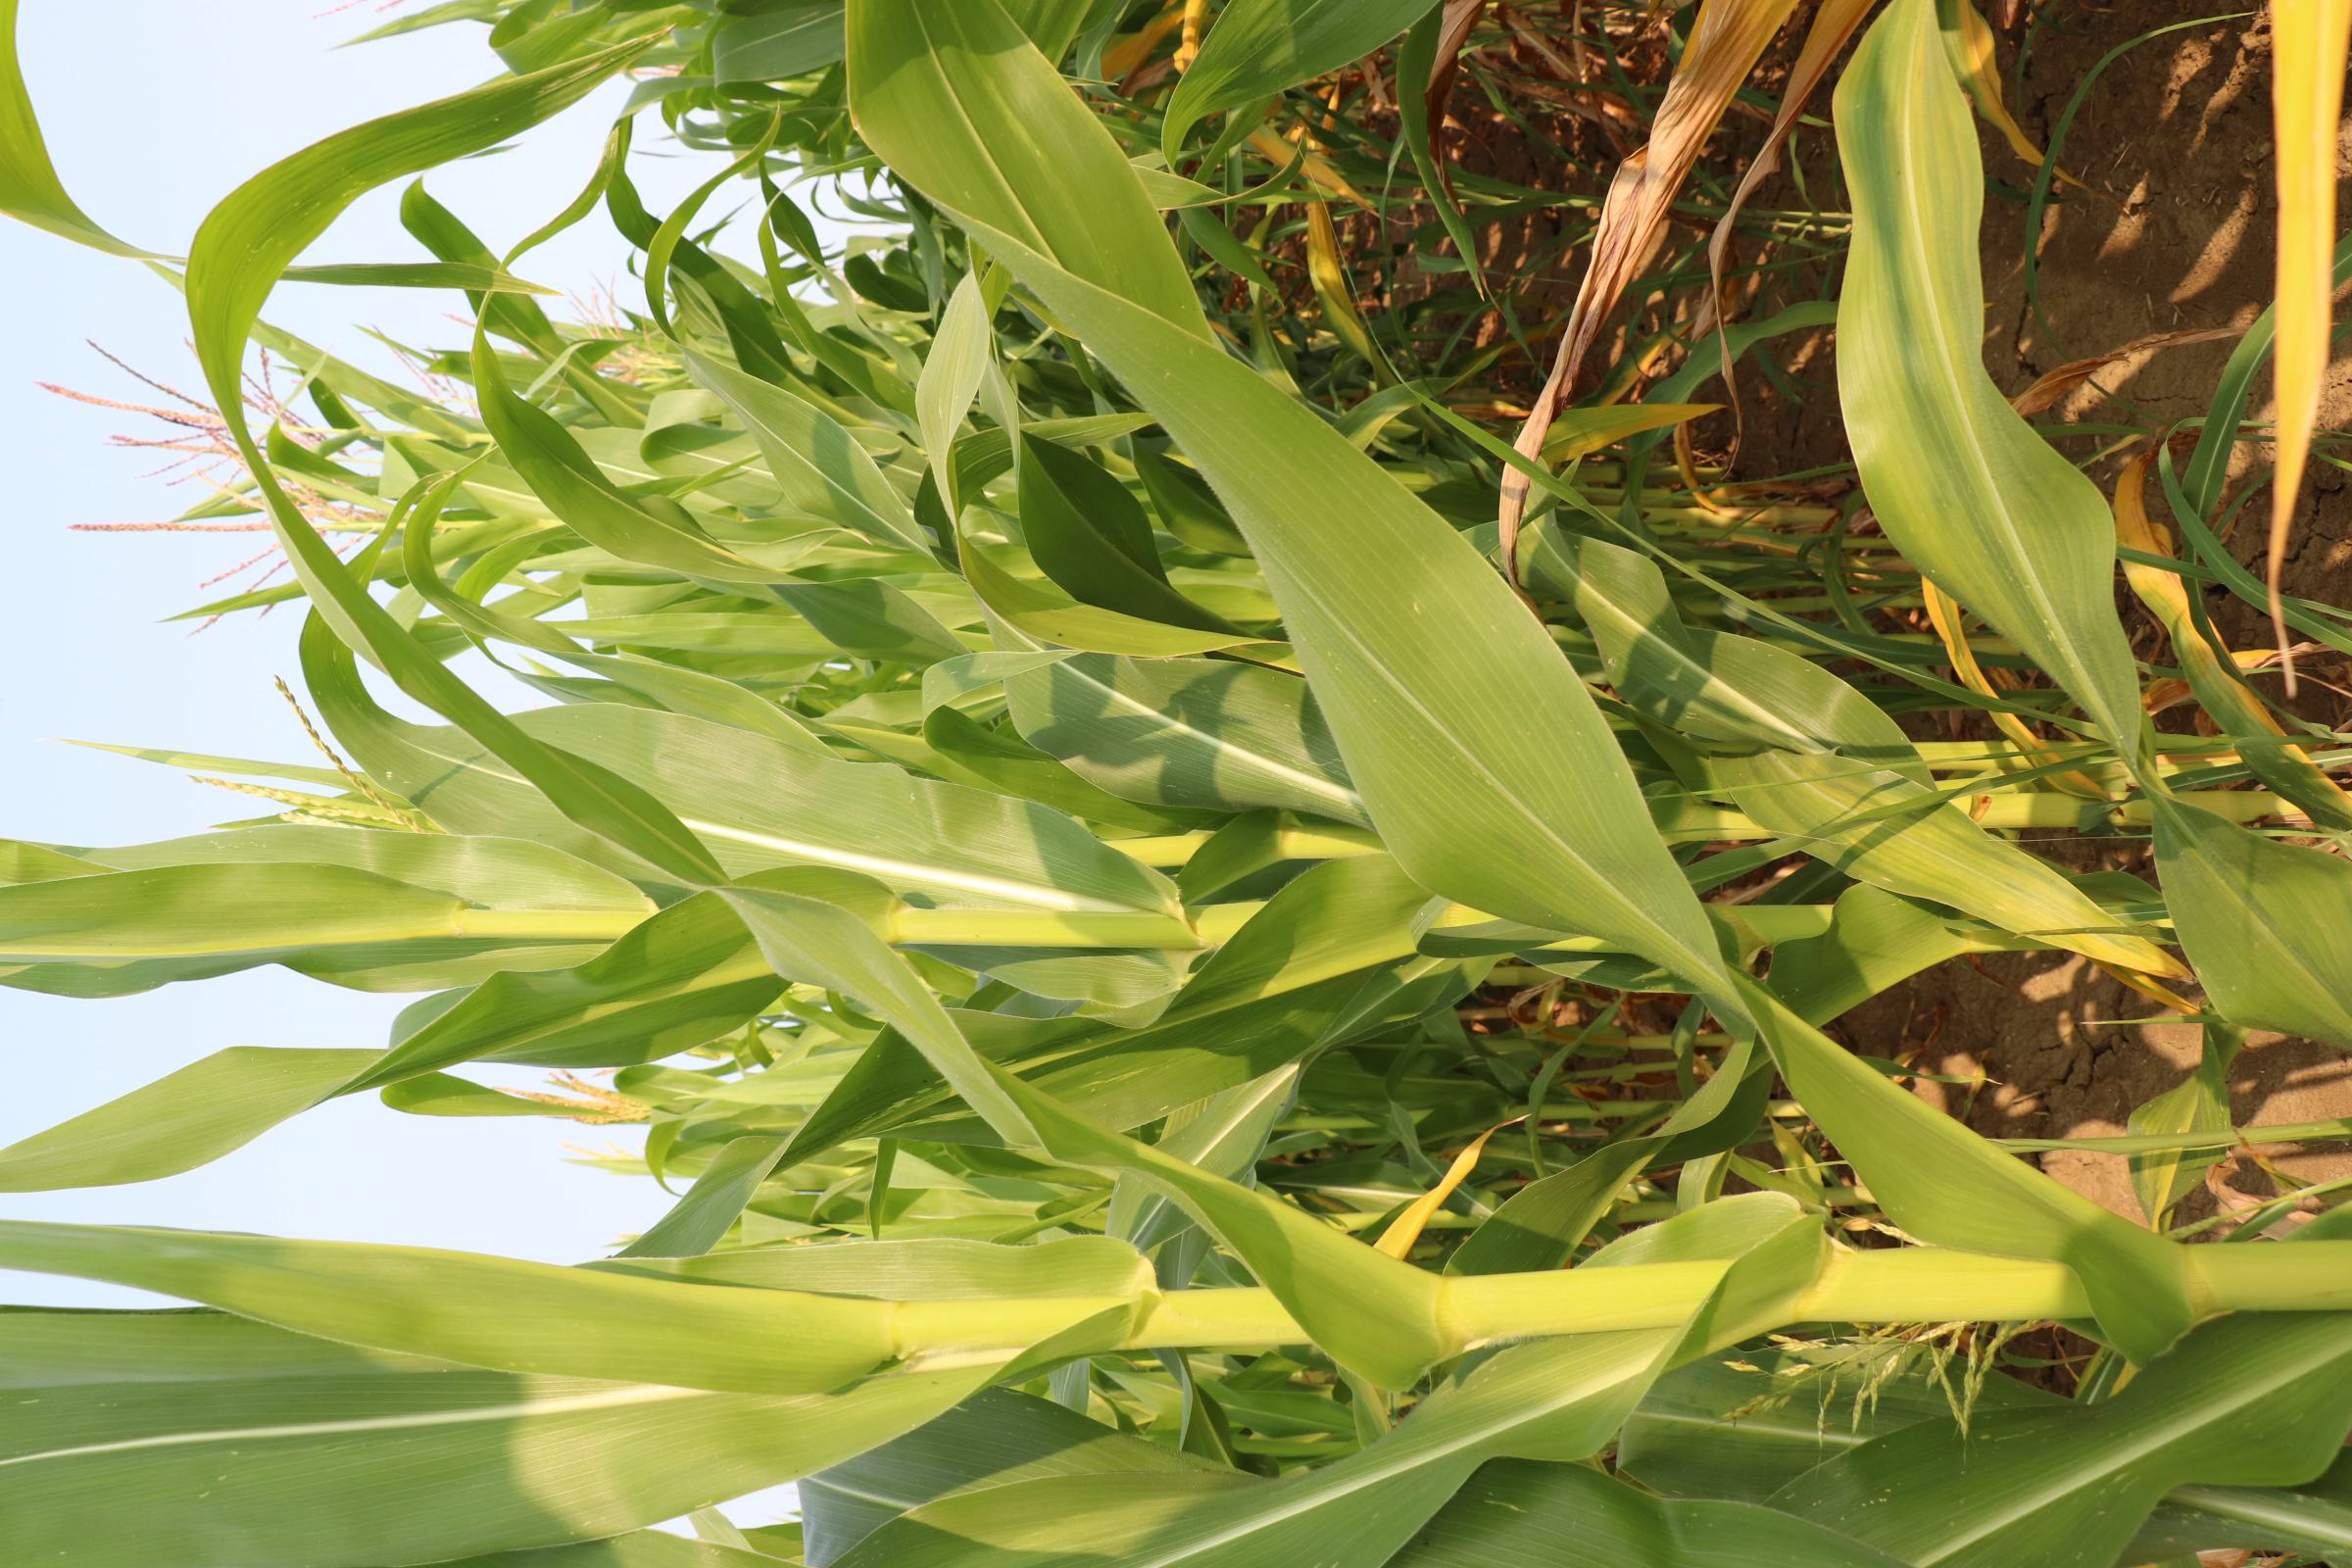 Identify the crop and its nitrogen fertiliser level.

maize, no added nitrogen
